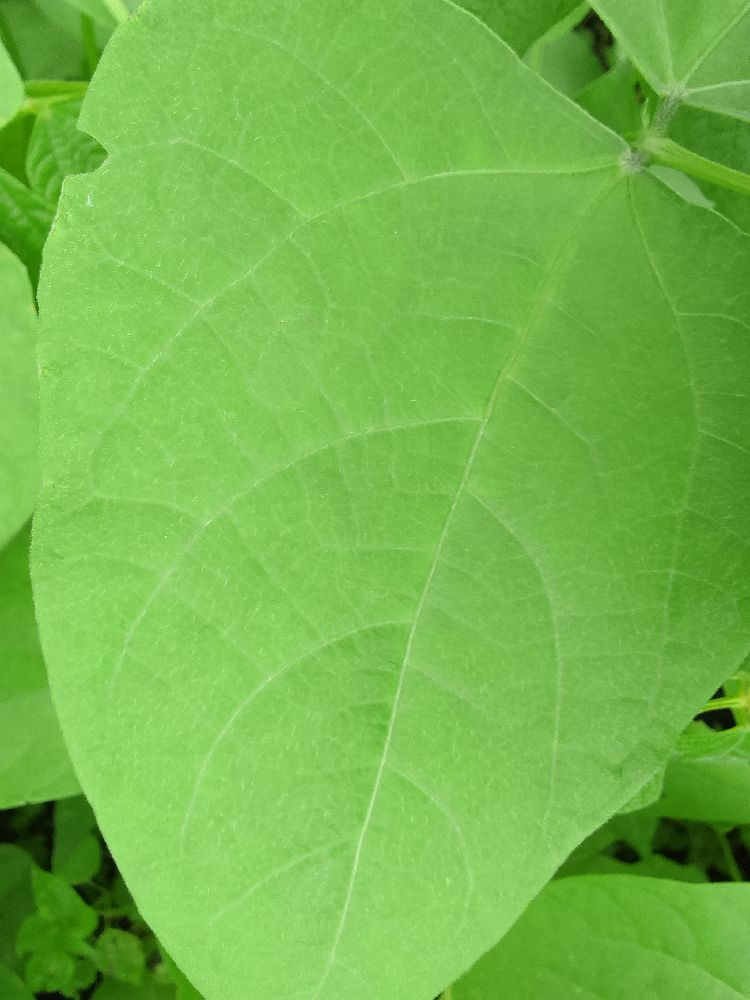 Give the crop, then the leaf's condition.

common bean, healthy
